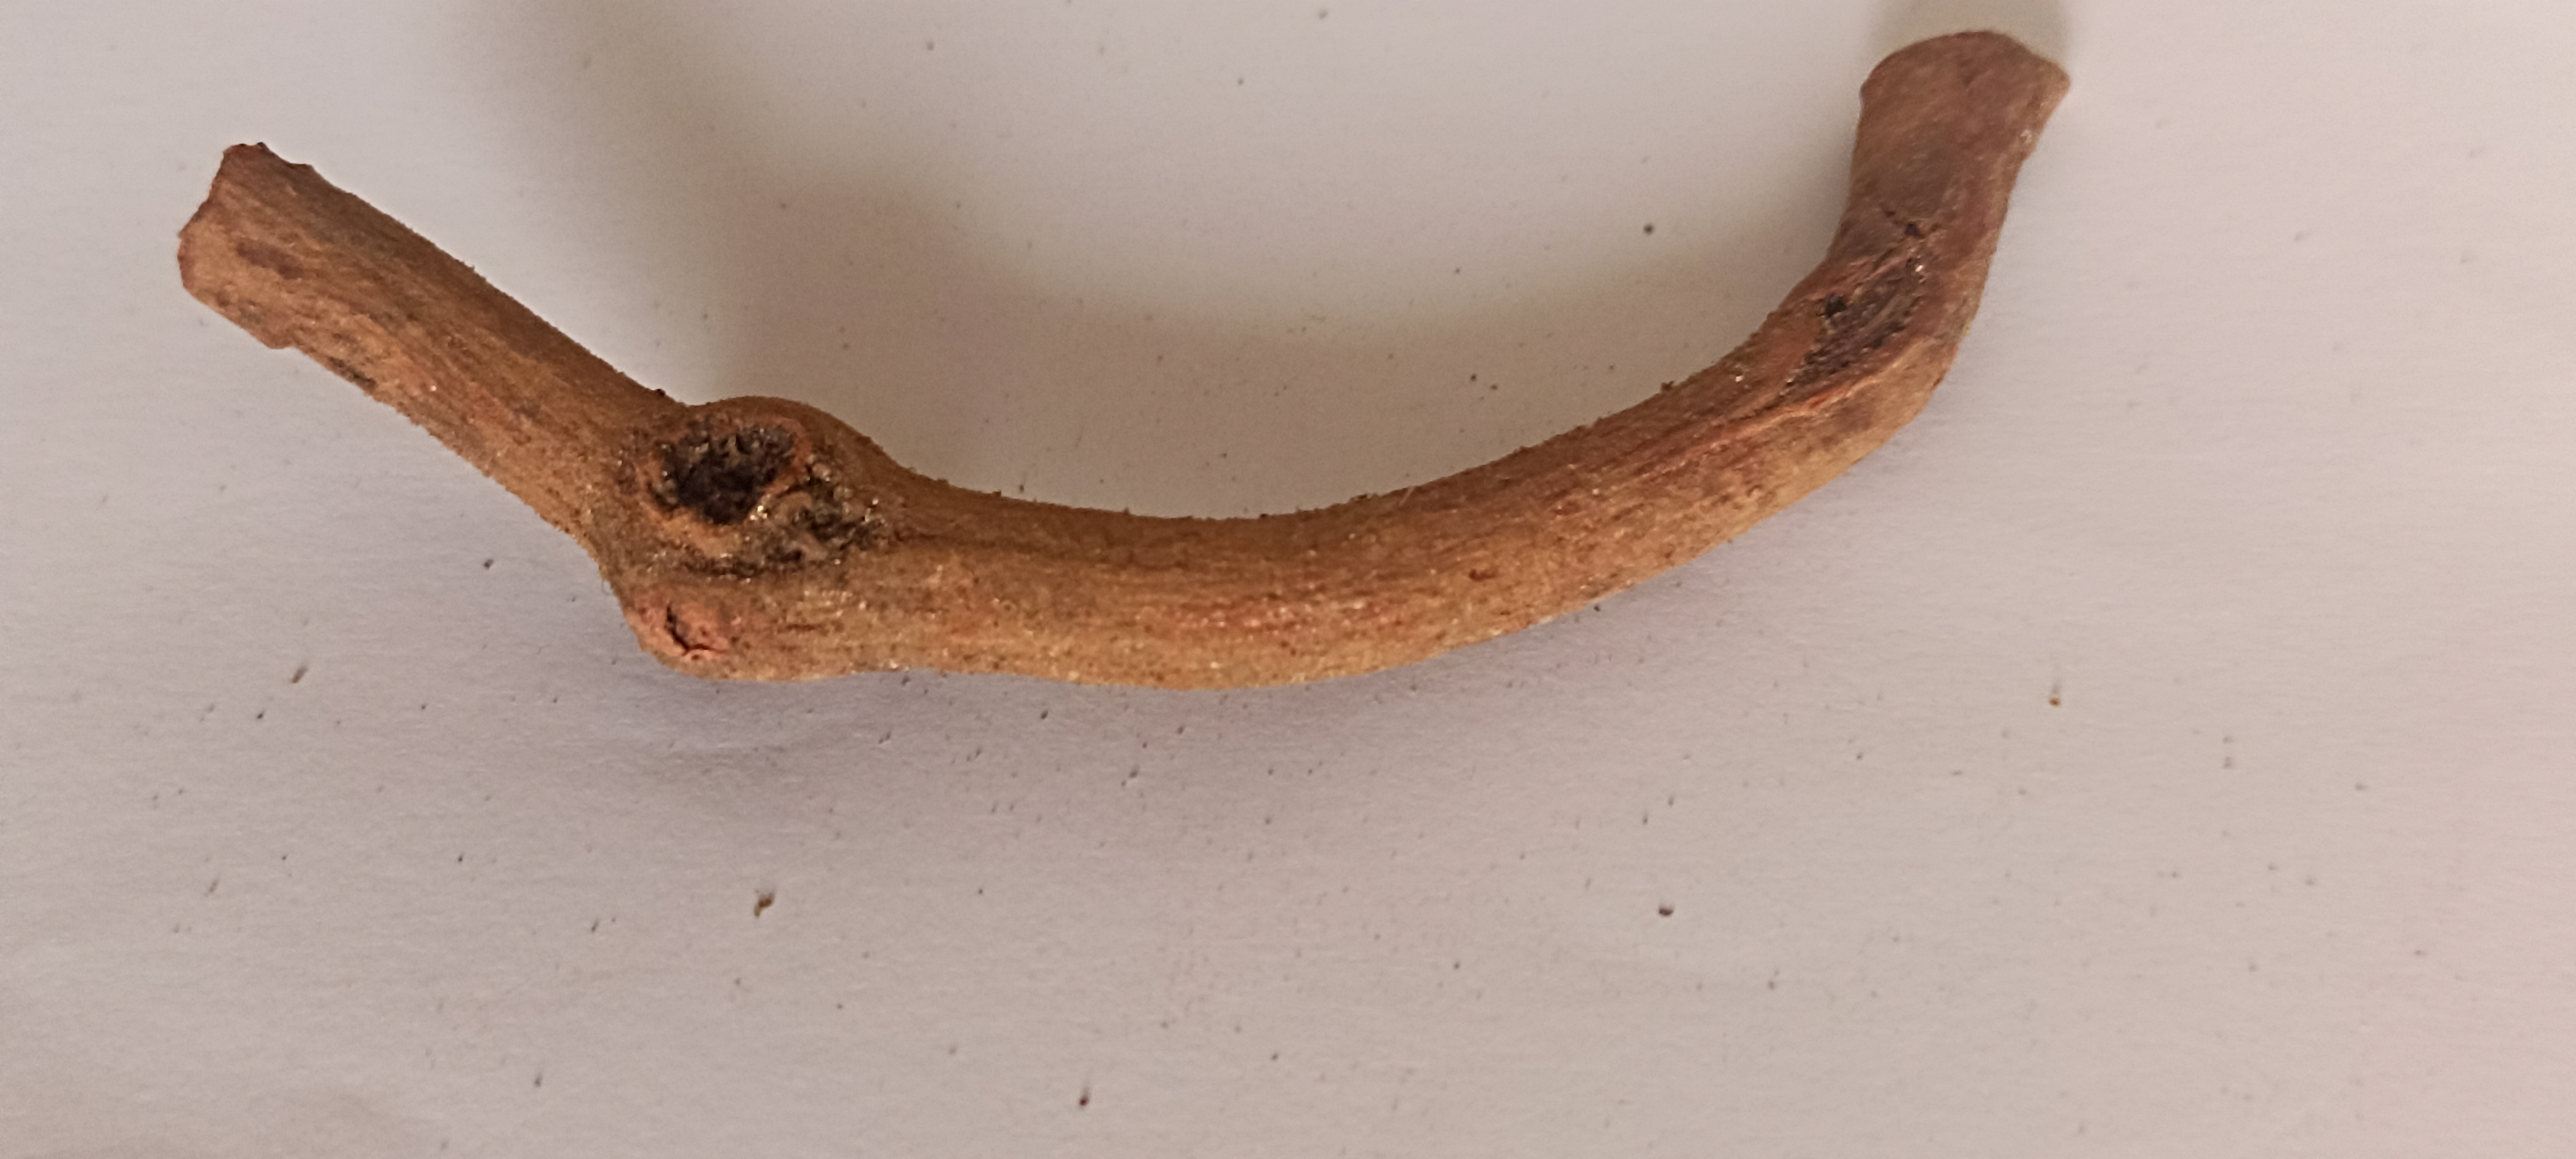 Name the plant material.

manjistha
